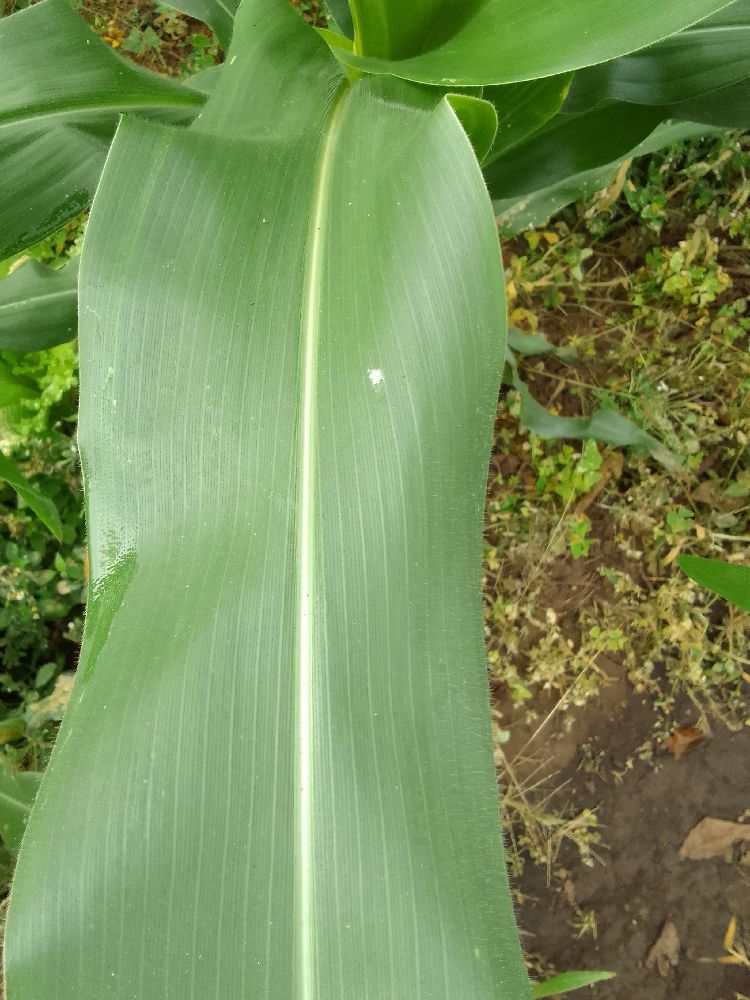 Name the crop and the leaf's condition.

maize, healthy
